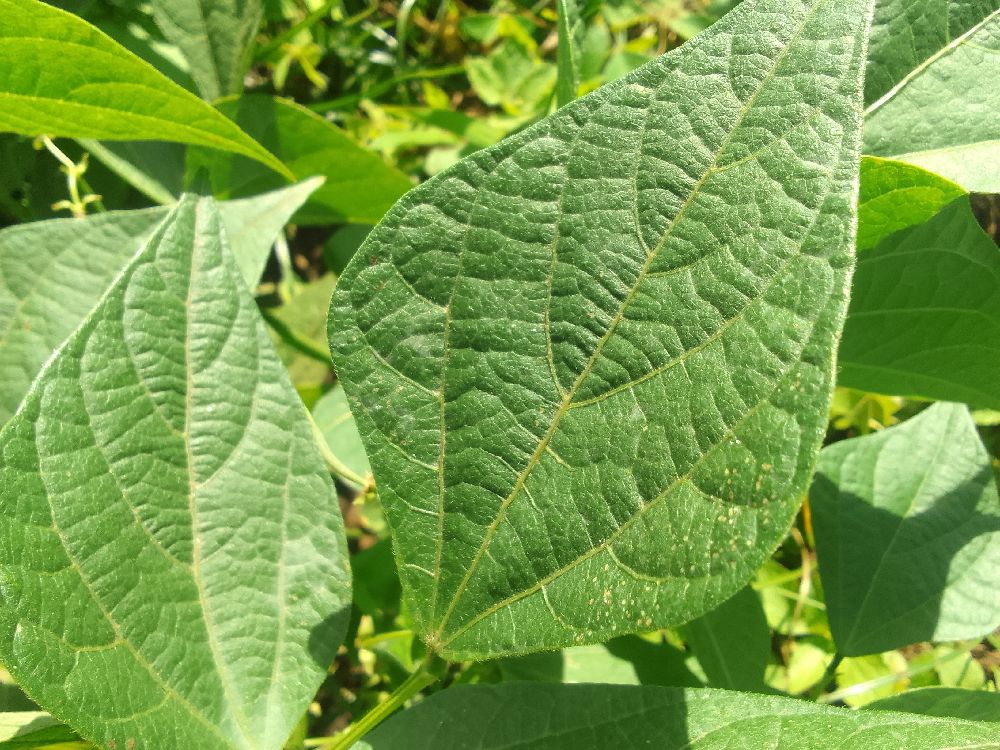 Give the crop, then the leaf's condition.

common bean, healthy
